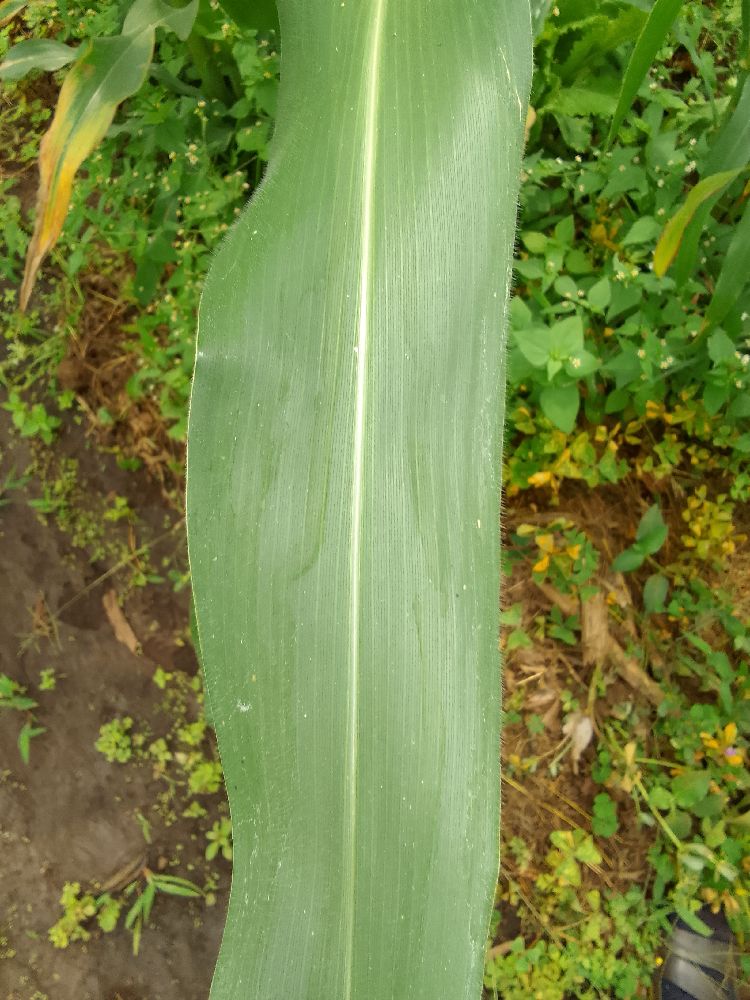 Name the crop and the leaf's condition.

maize, healthy
